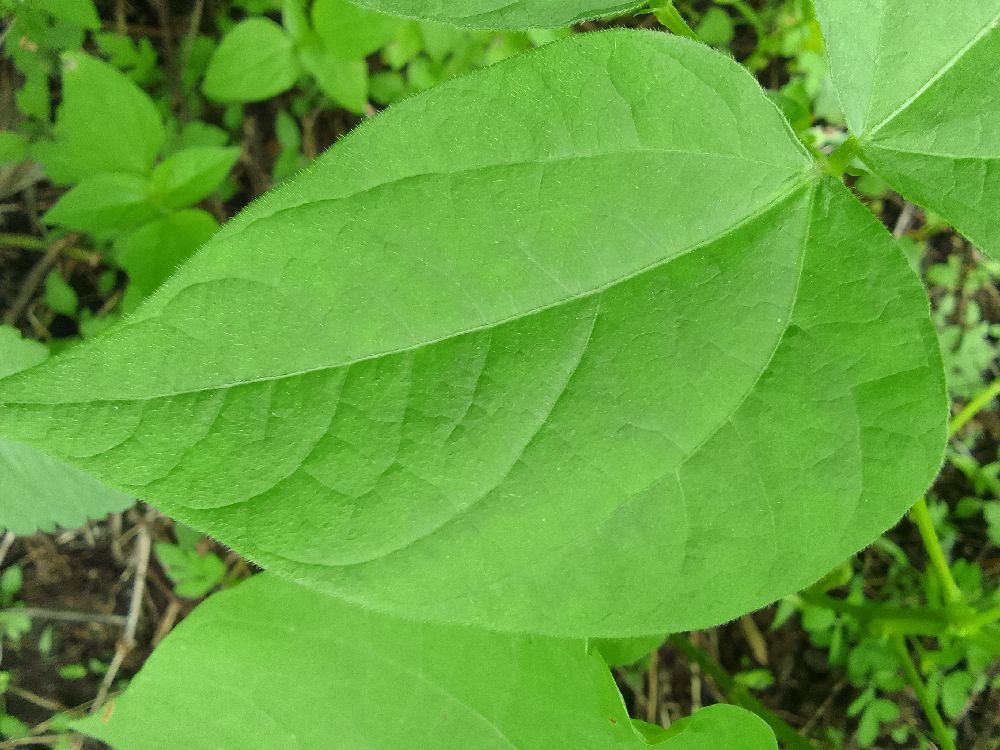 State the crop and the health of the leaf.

common bean, healthy
